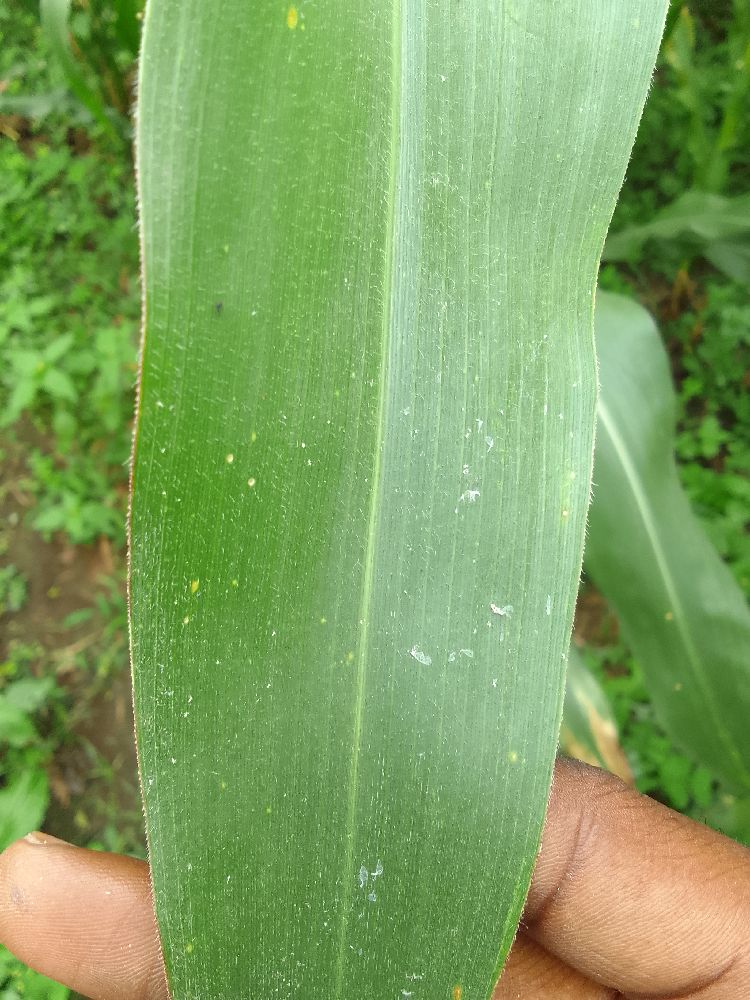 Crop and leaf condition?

maize, healthy
